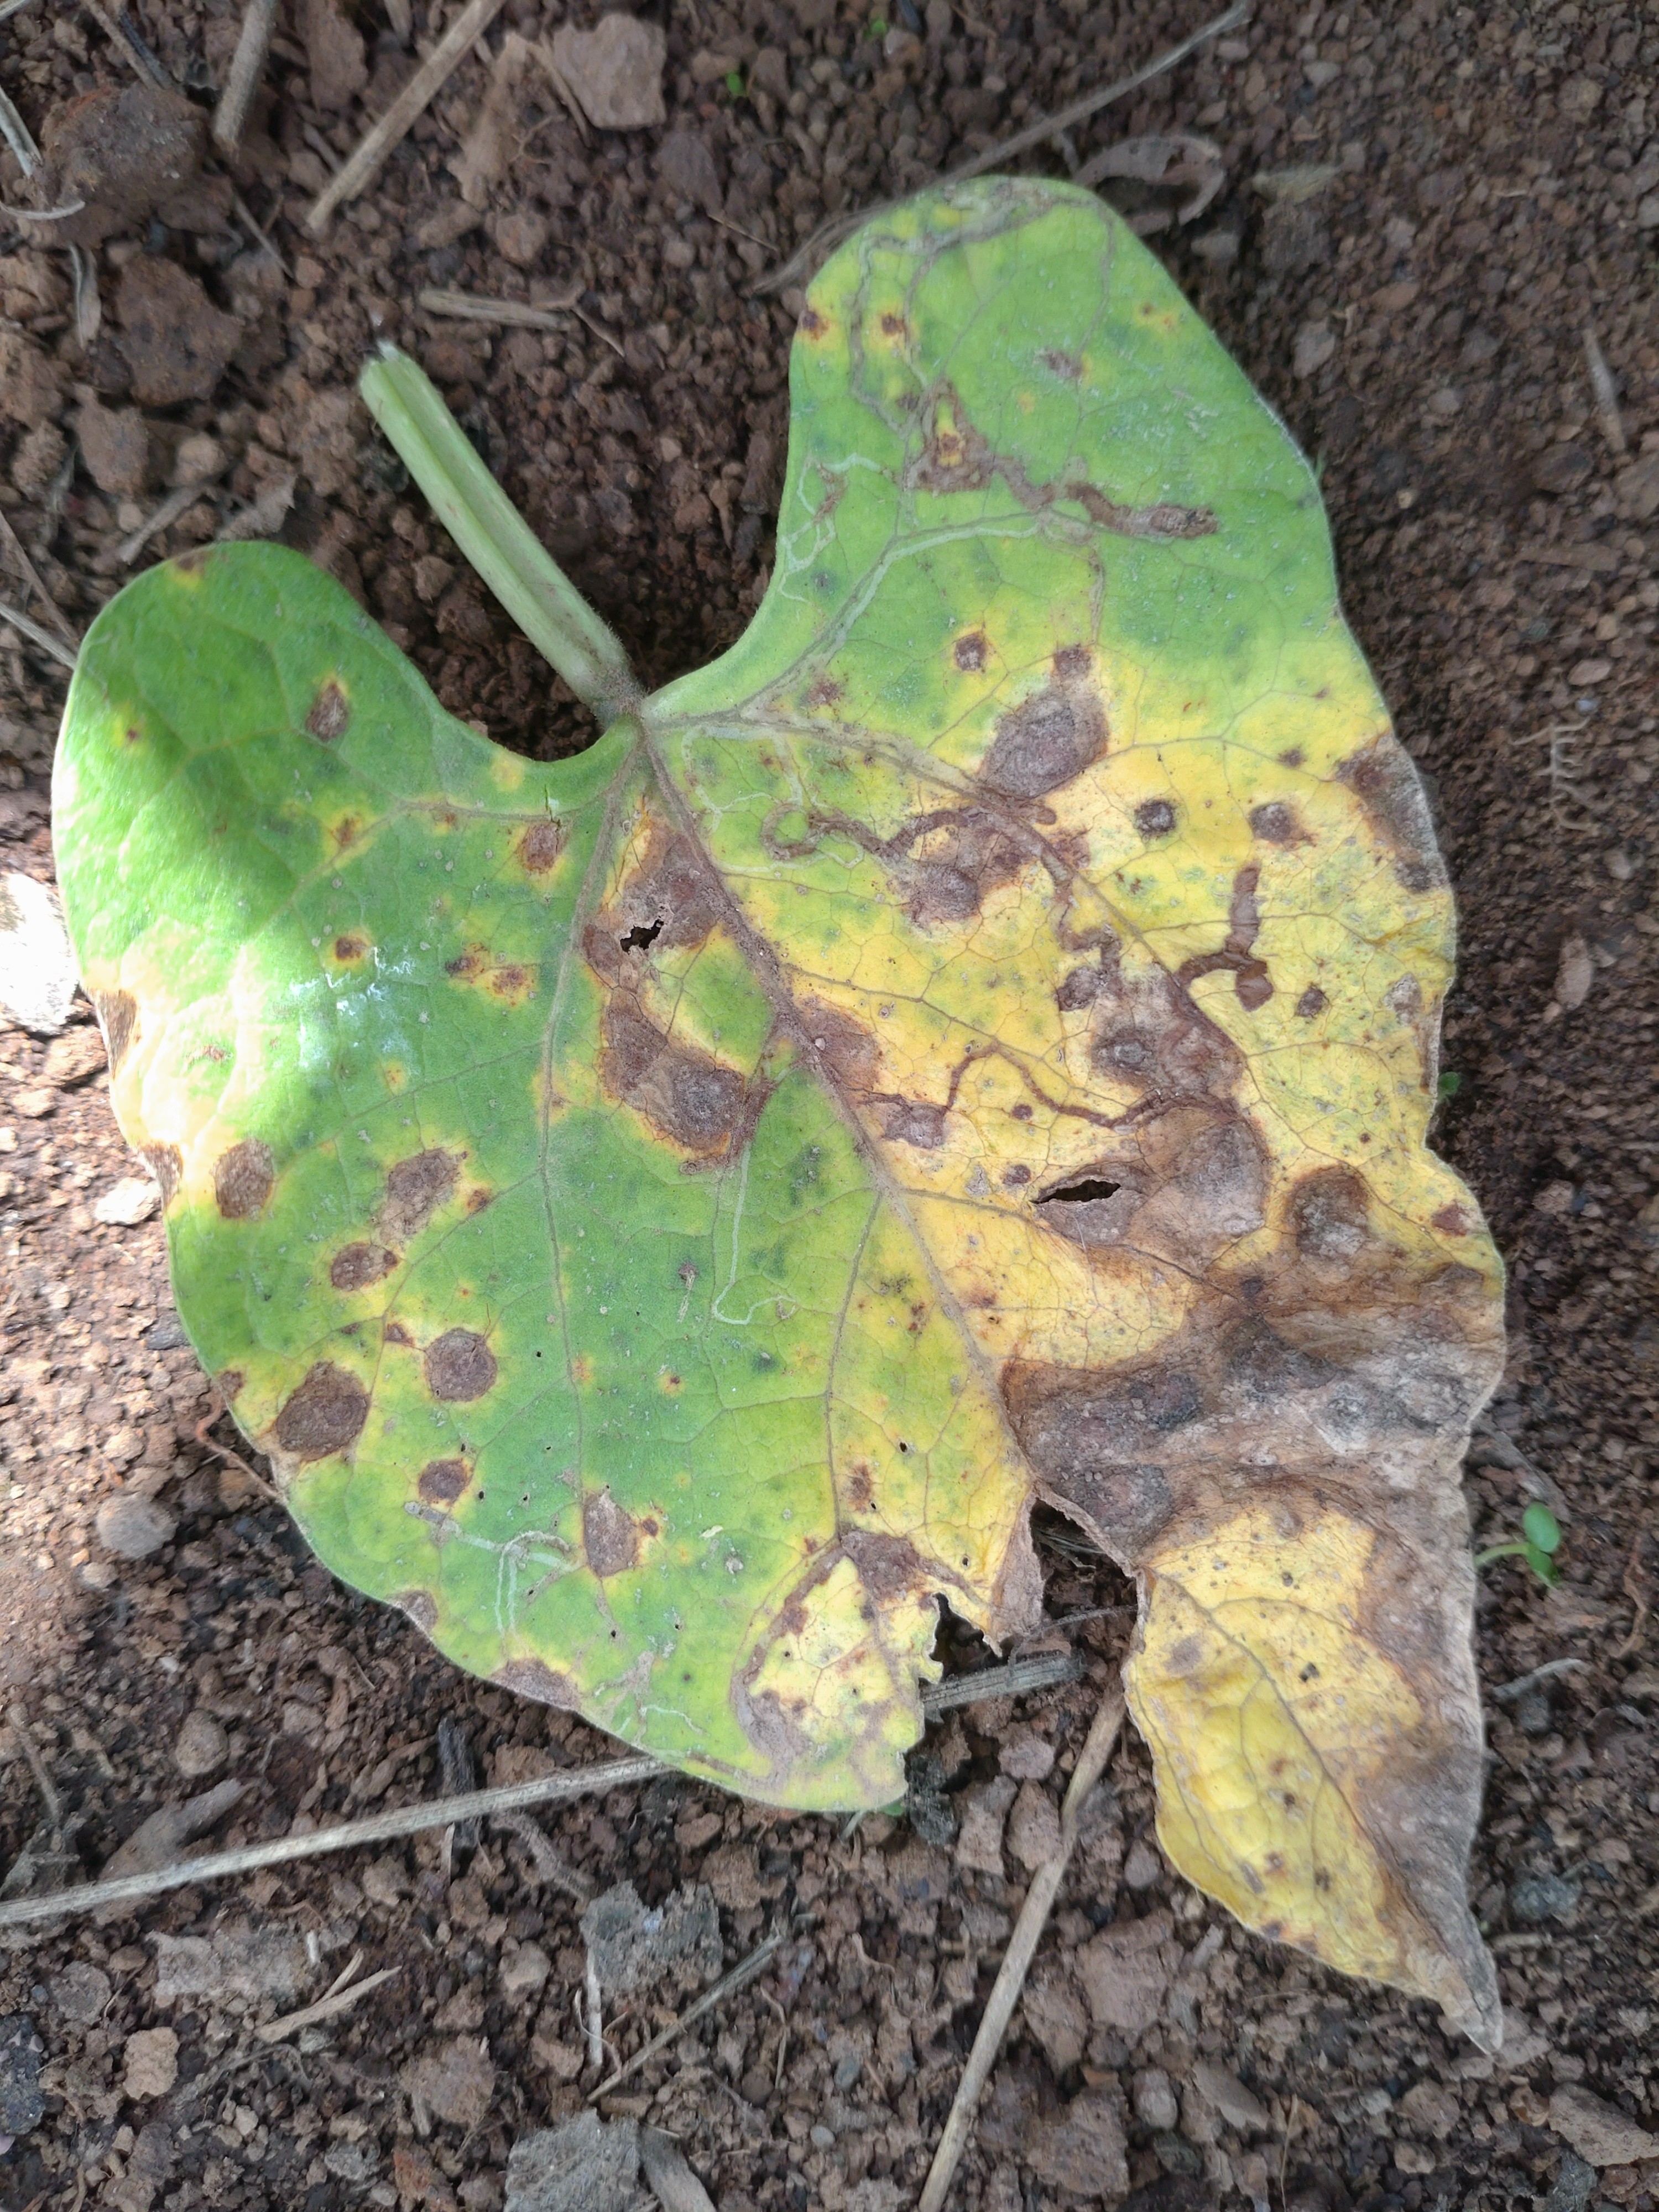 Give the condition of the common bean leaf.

rust
